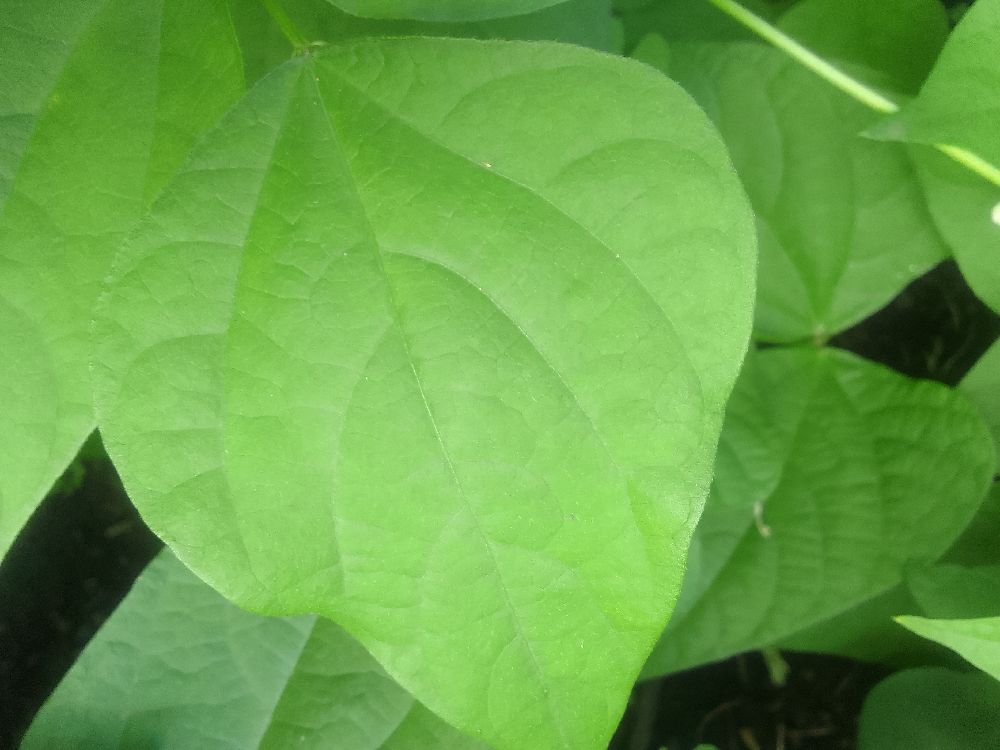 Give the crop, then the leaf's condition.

common bean, healthy
